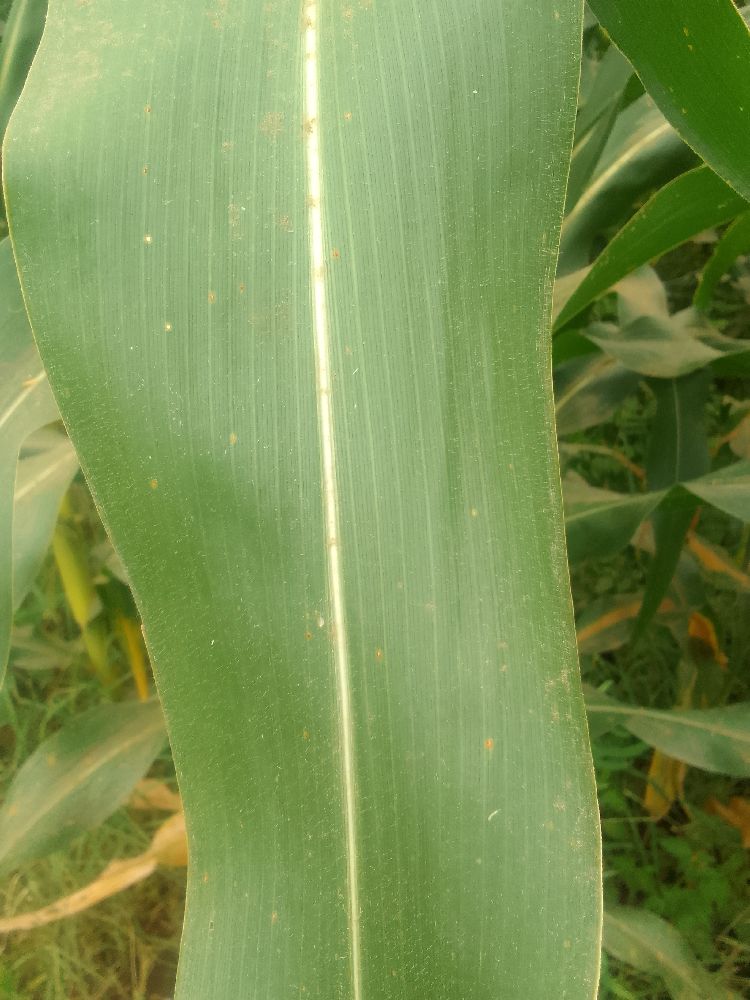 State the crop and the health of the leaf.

maize, healthy
